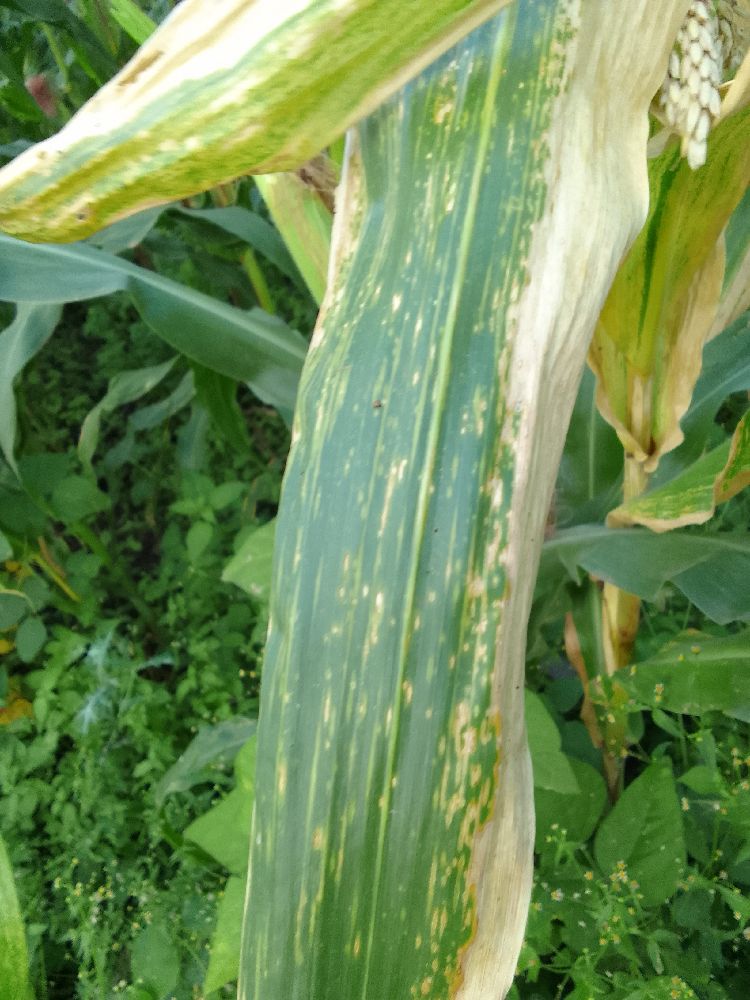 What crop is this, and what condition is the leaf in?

maize, maize lethal necrosis
